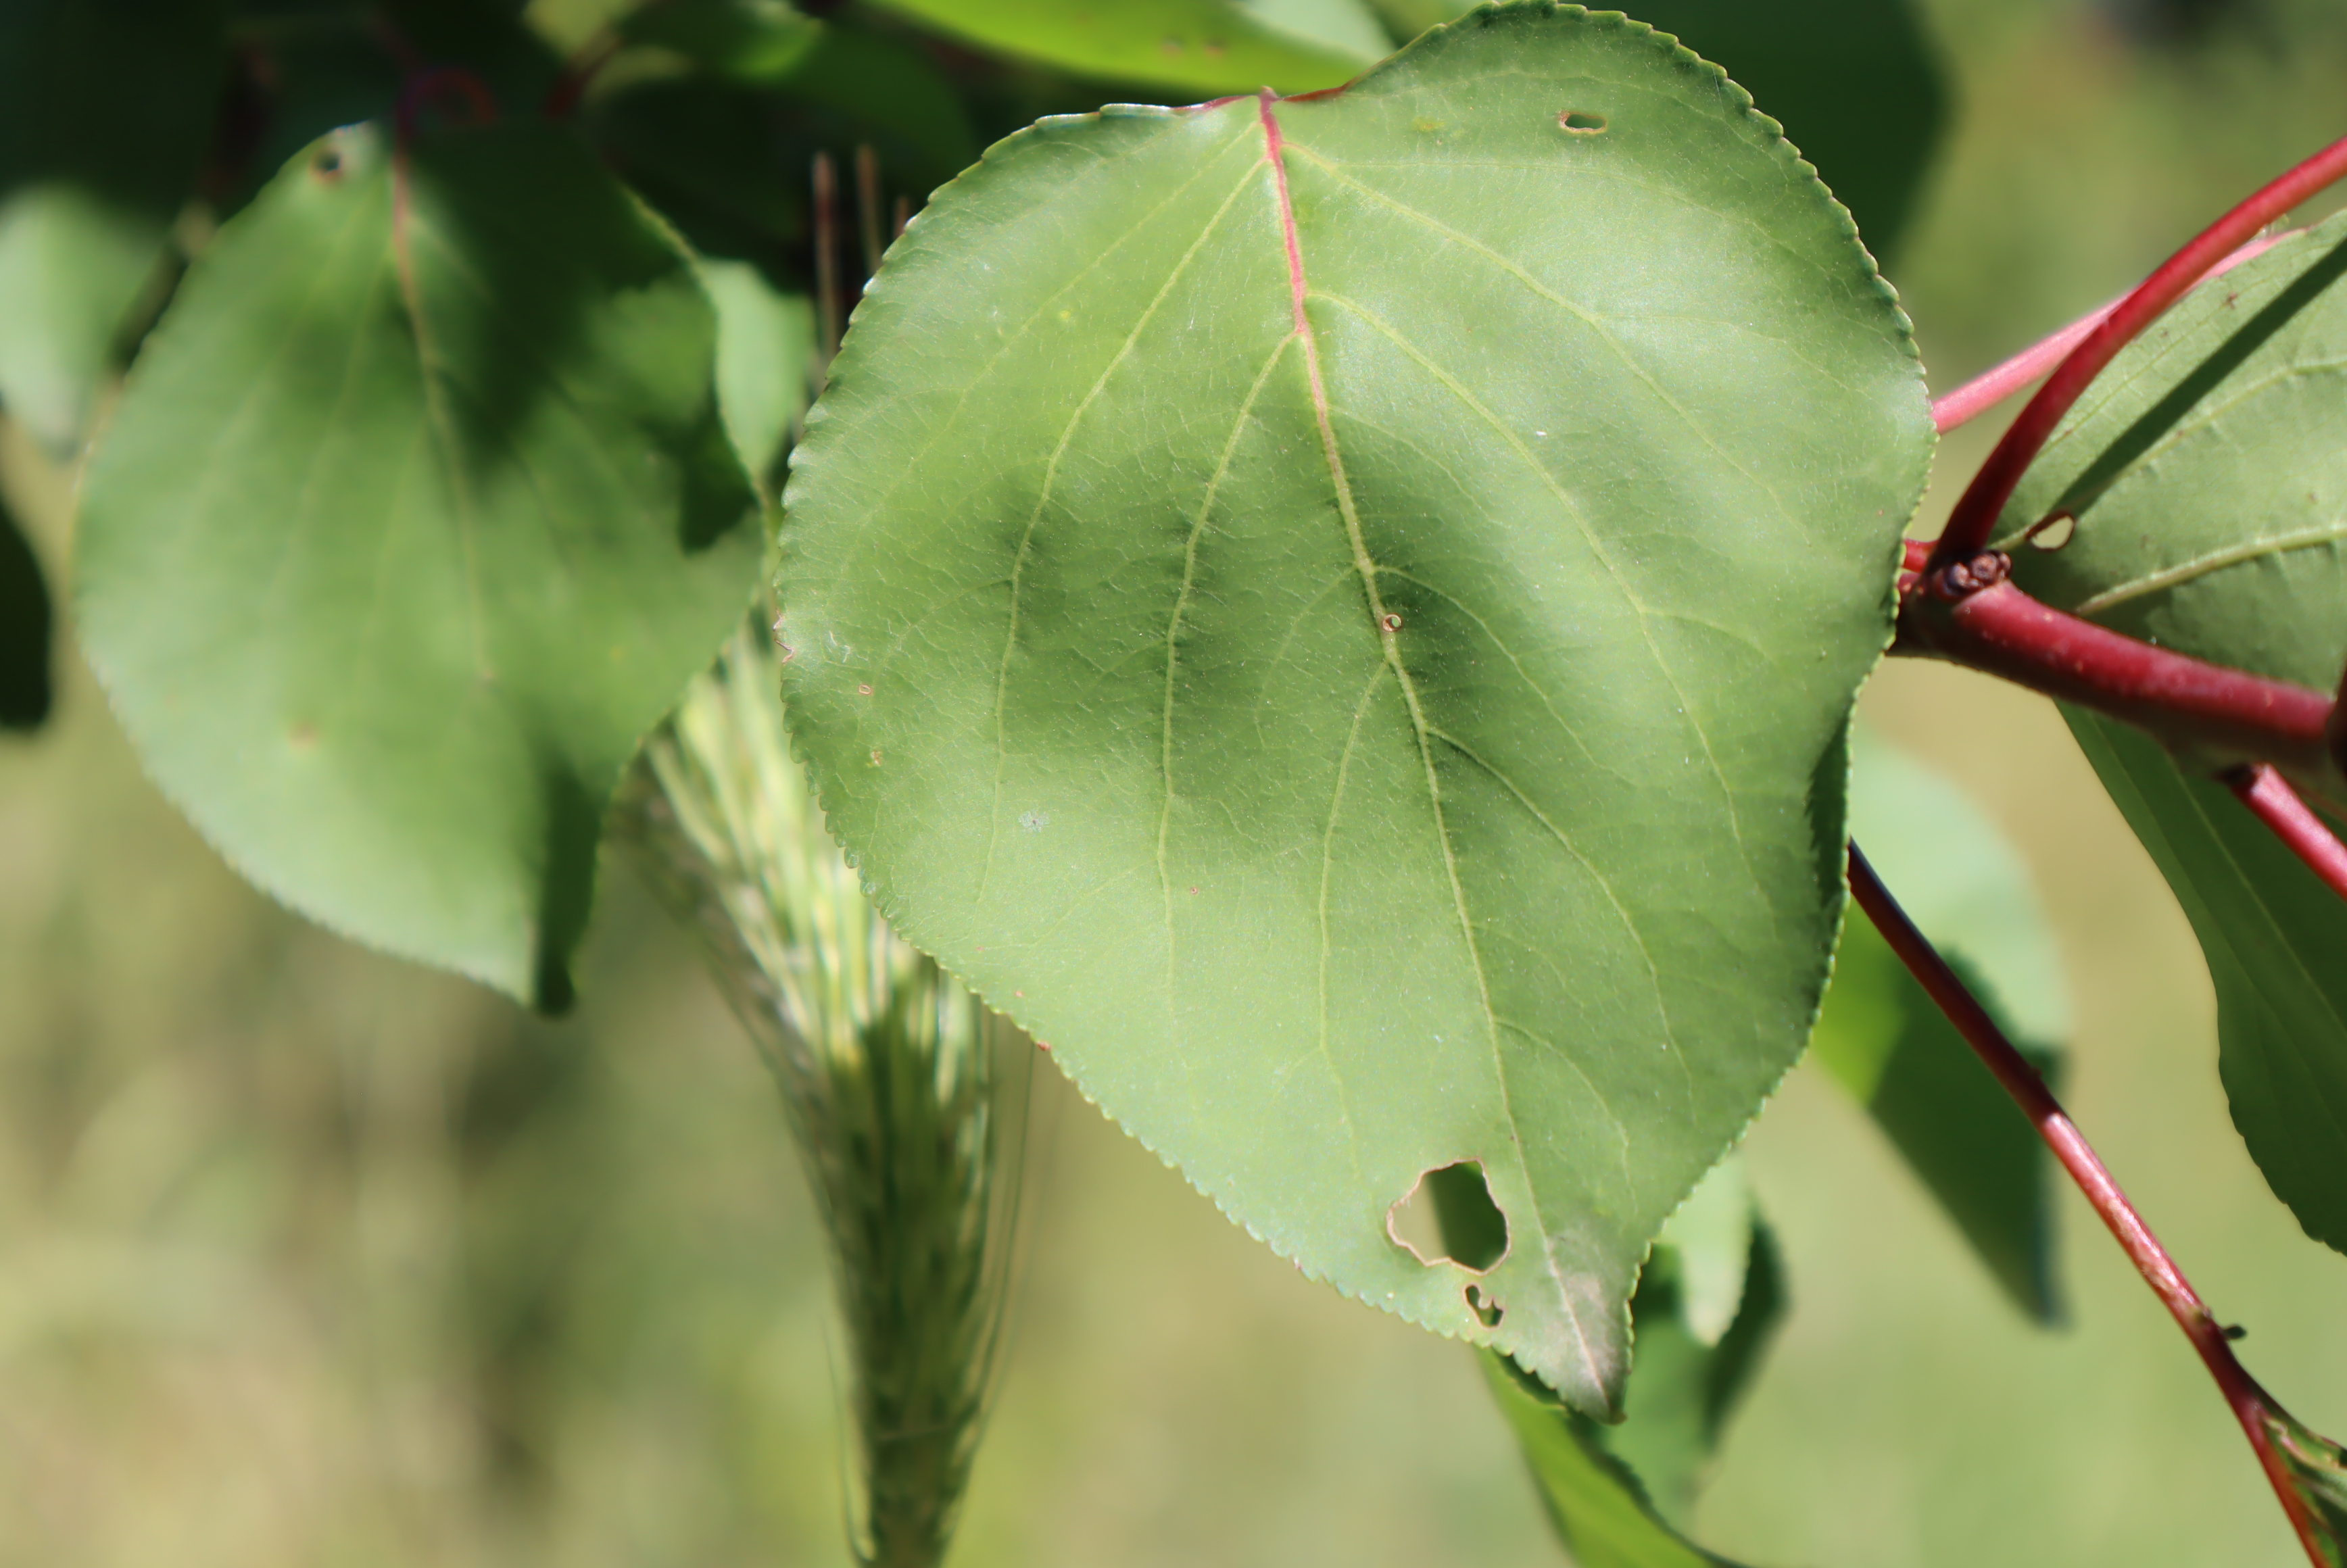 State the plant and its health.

apricot, shot hole disease
